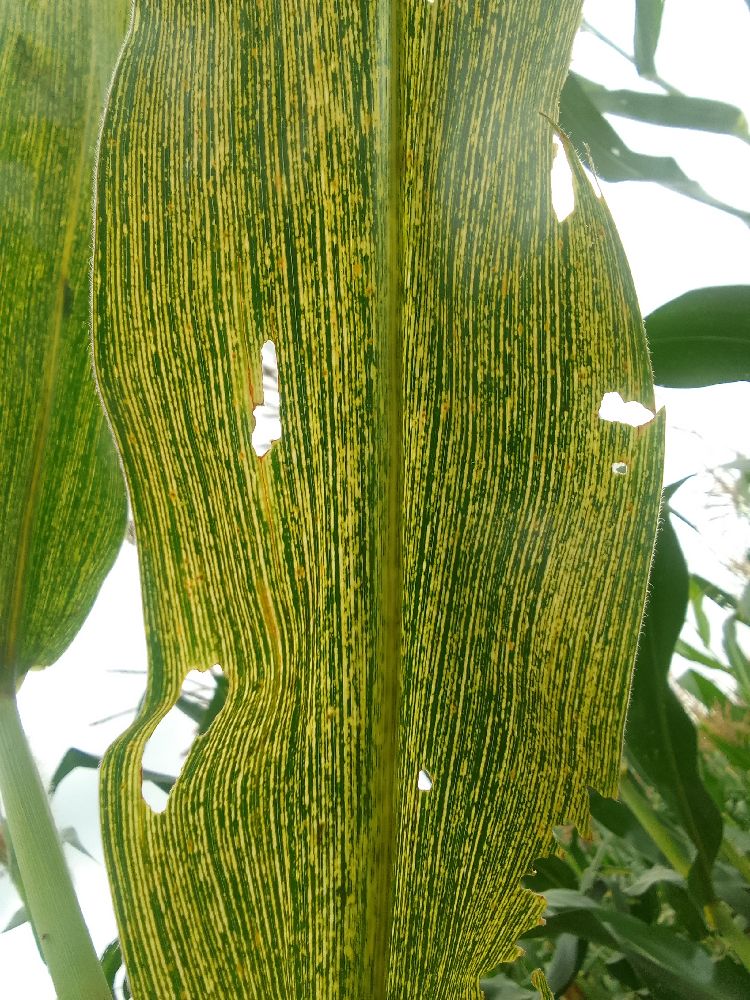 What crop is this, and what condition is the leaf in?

maize, maize streak virus
